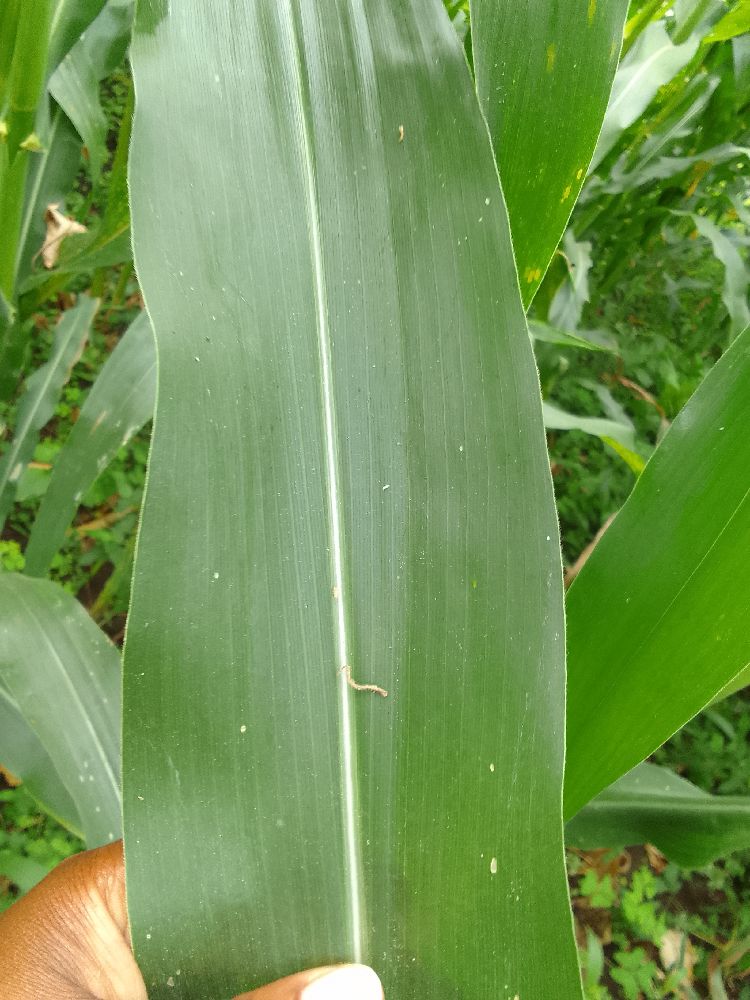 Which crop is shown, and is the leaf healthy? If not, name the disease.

maize, healthy
